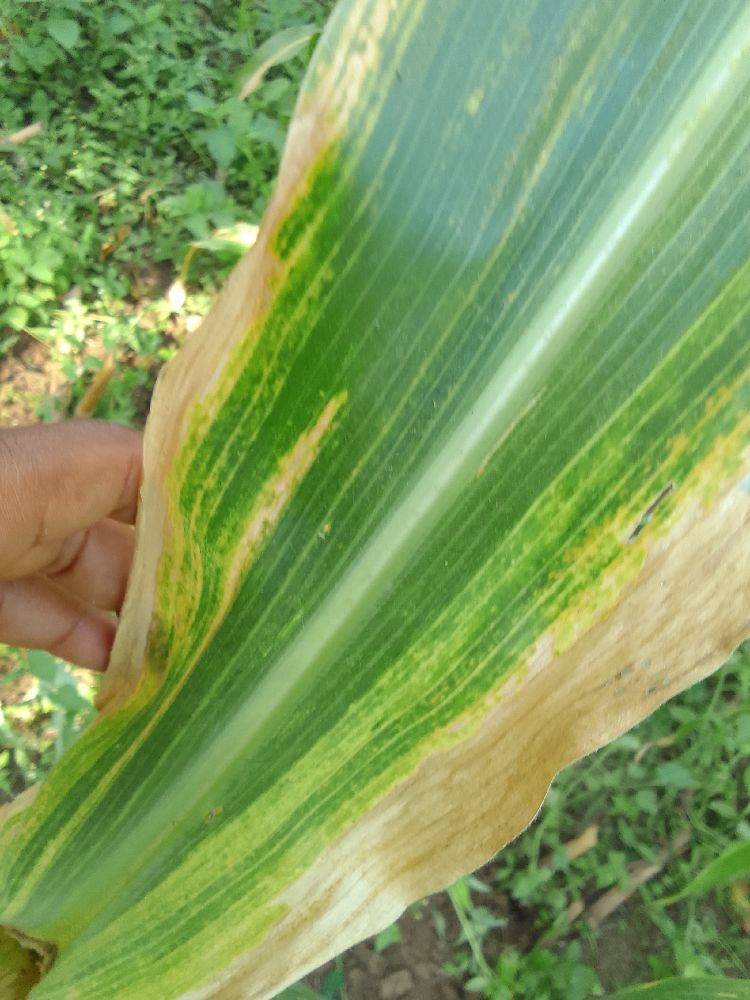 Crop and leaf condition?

maize, maize lethal necrosis
